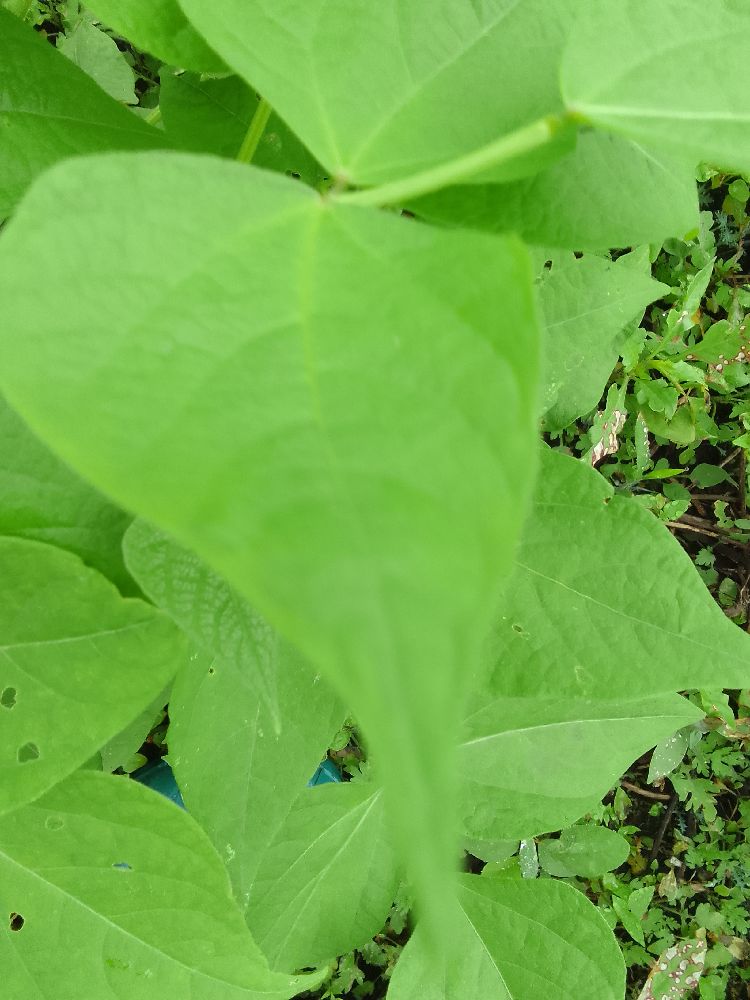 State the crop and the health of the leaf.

common bean, healthy
